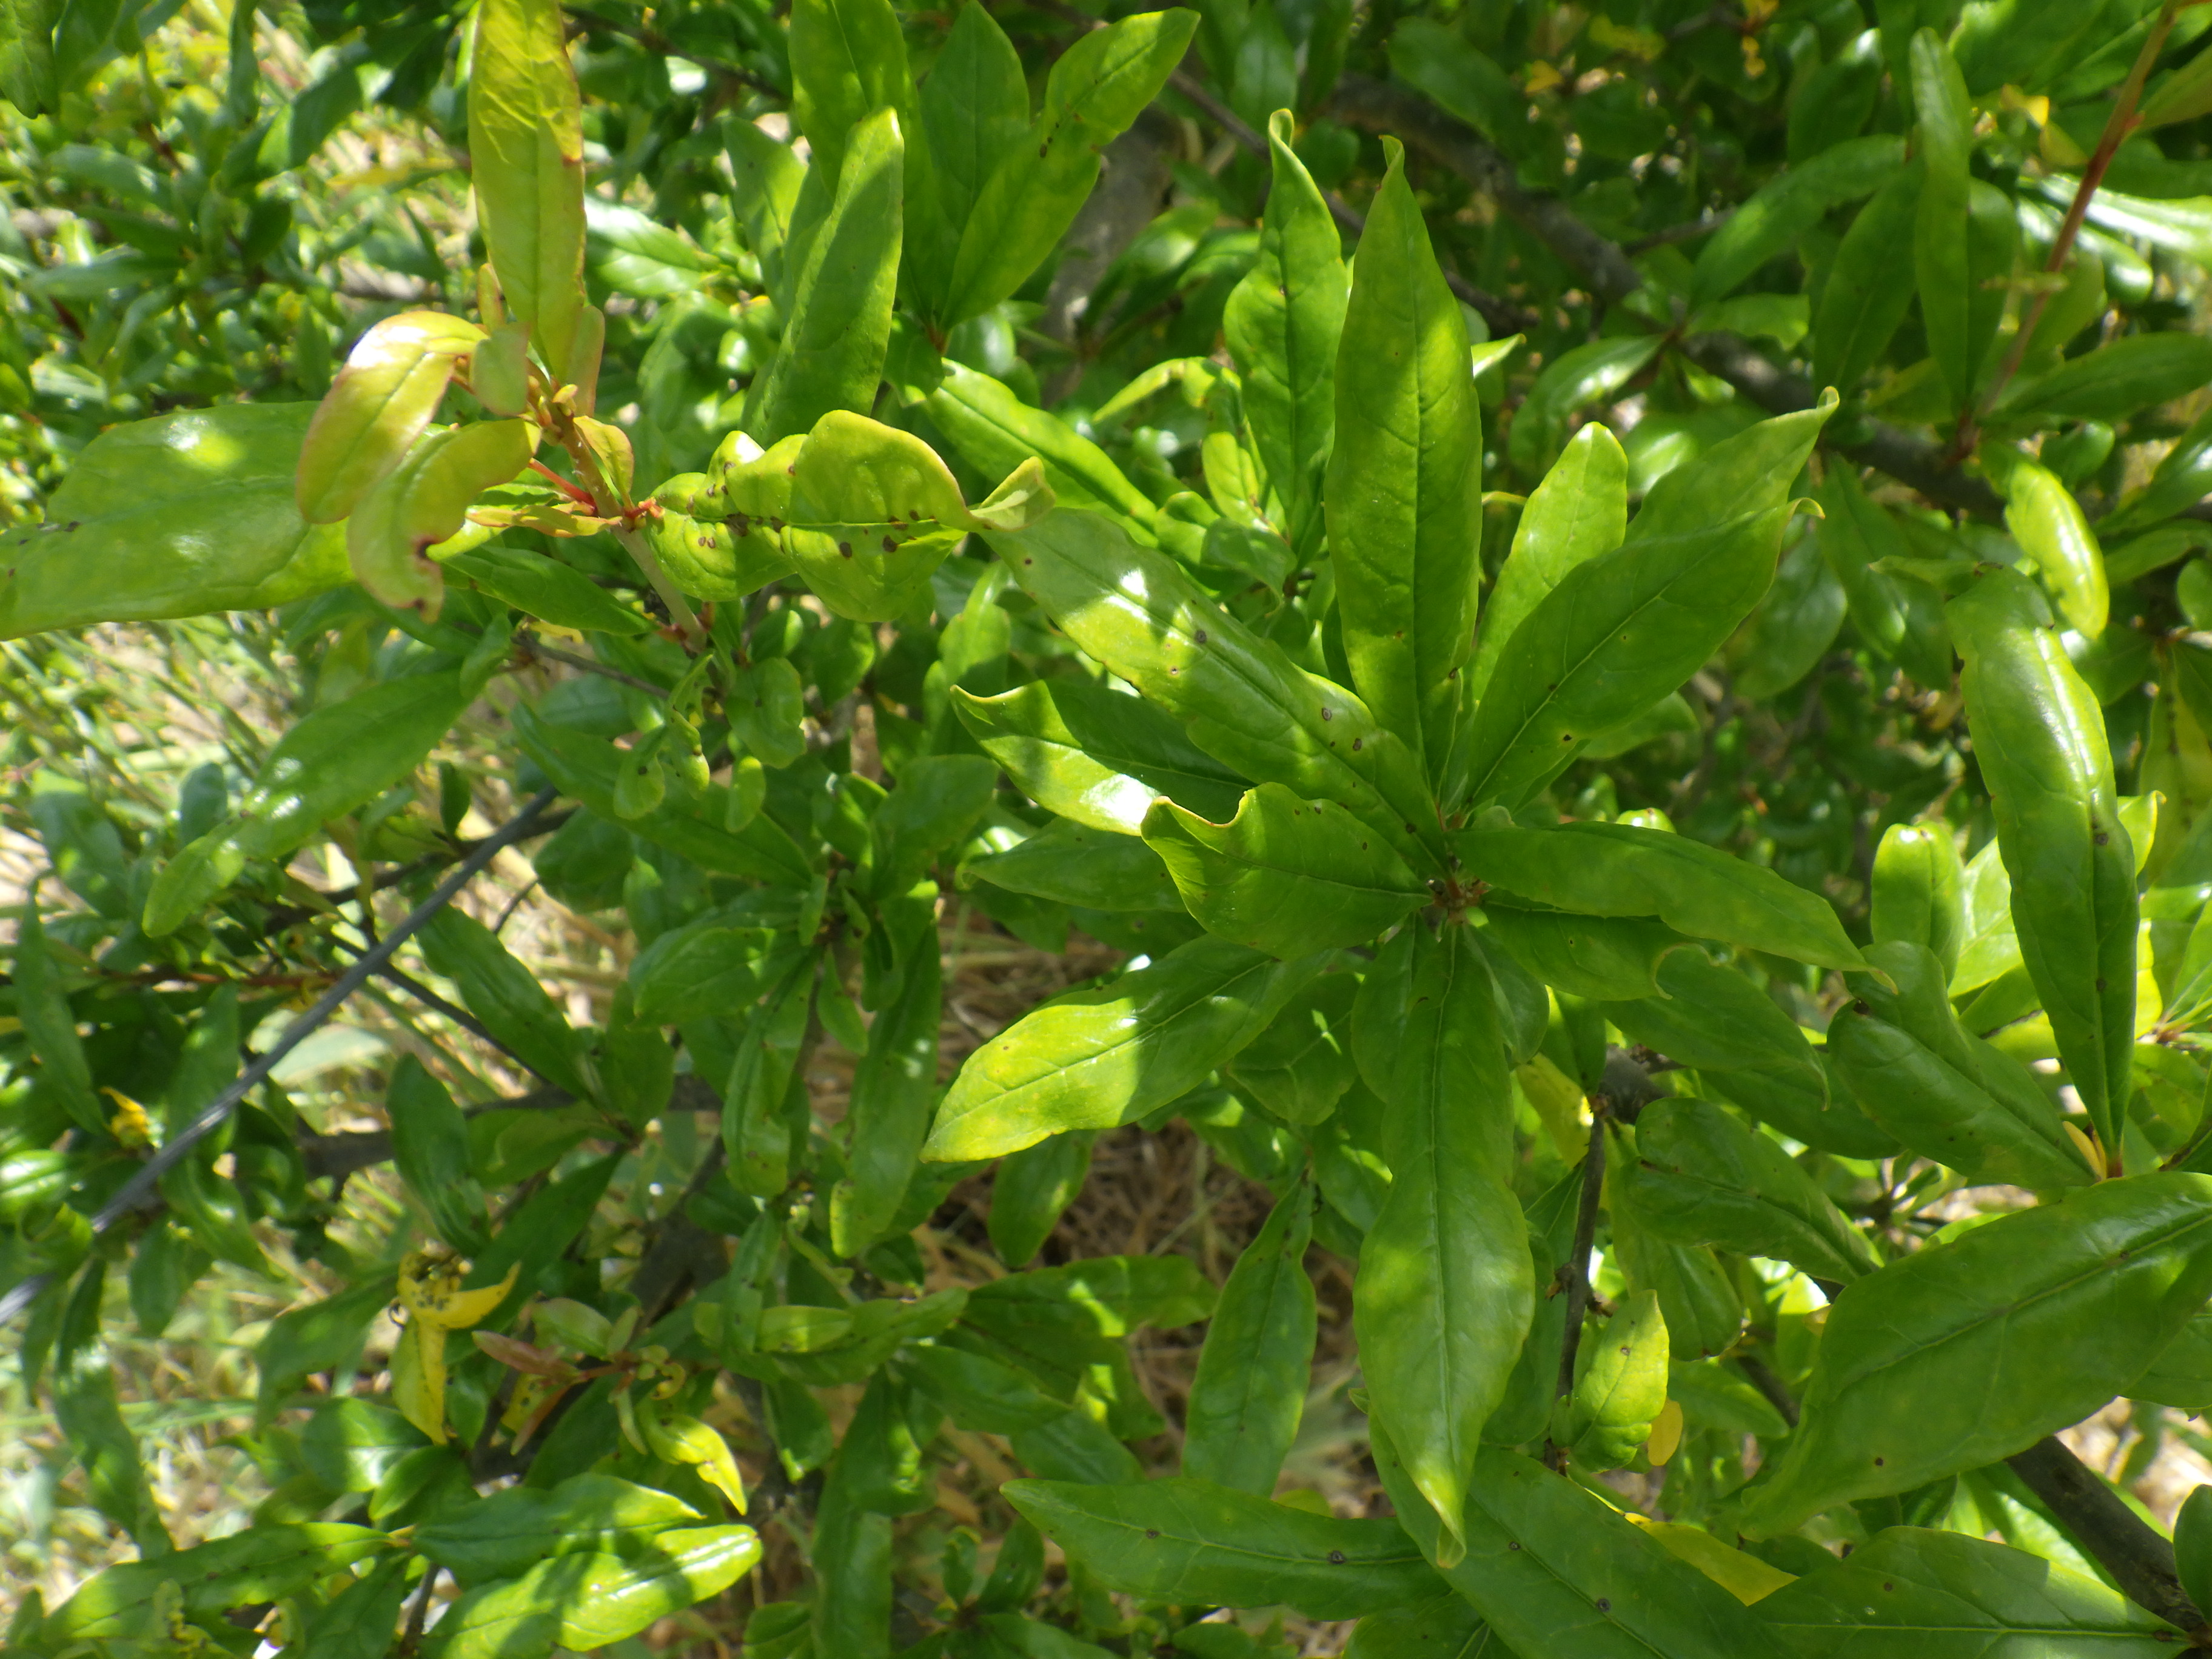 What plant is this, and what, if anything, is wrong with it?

pomegranate, aphids, coniella granati
